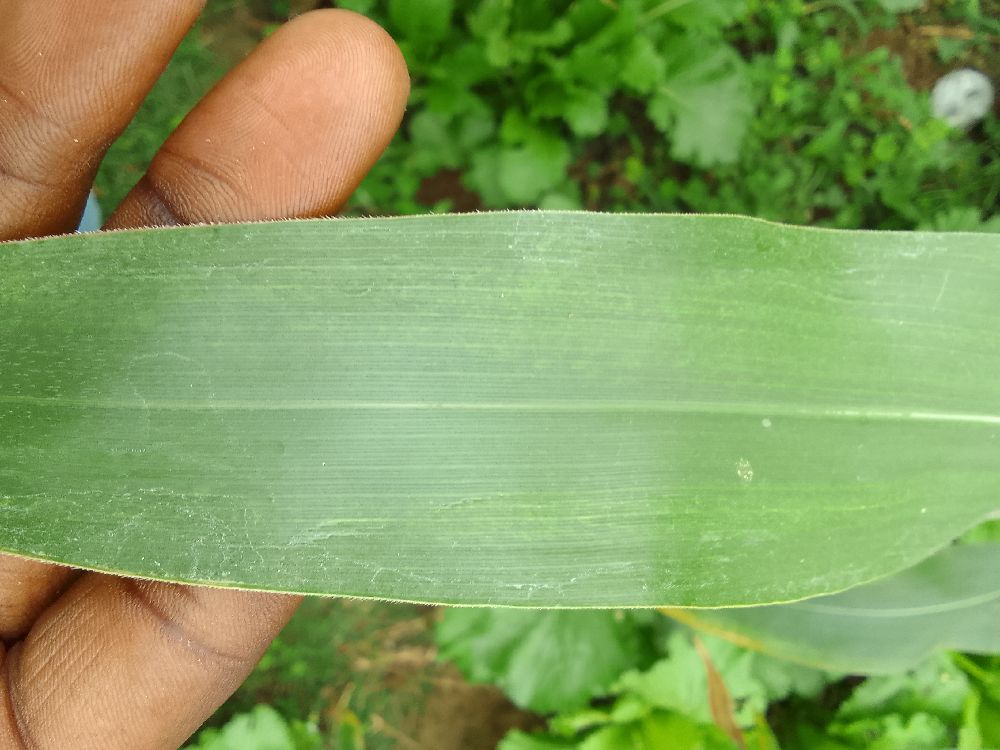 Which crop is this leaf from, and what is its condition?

maize, healthy
